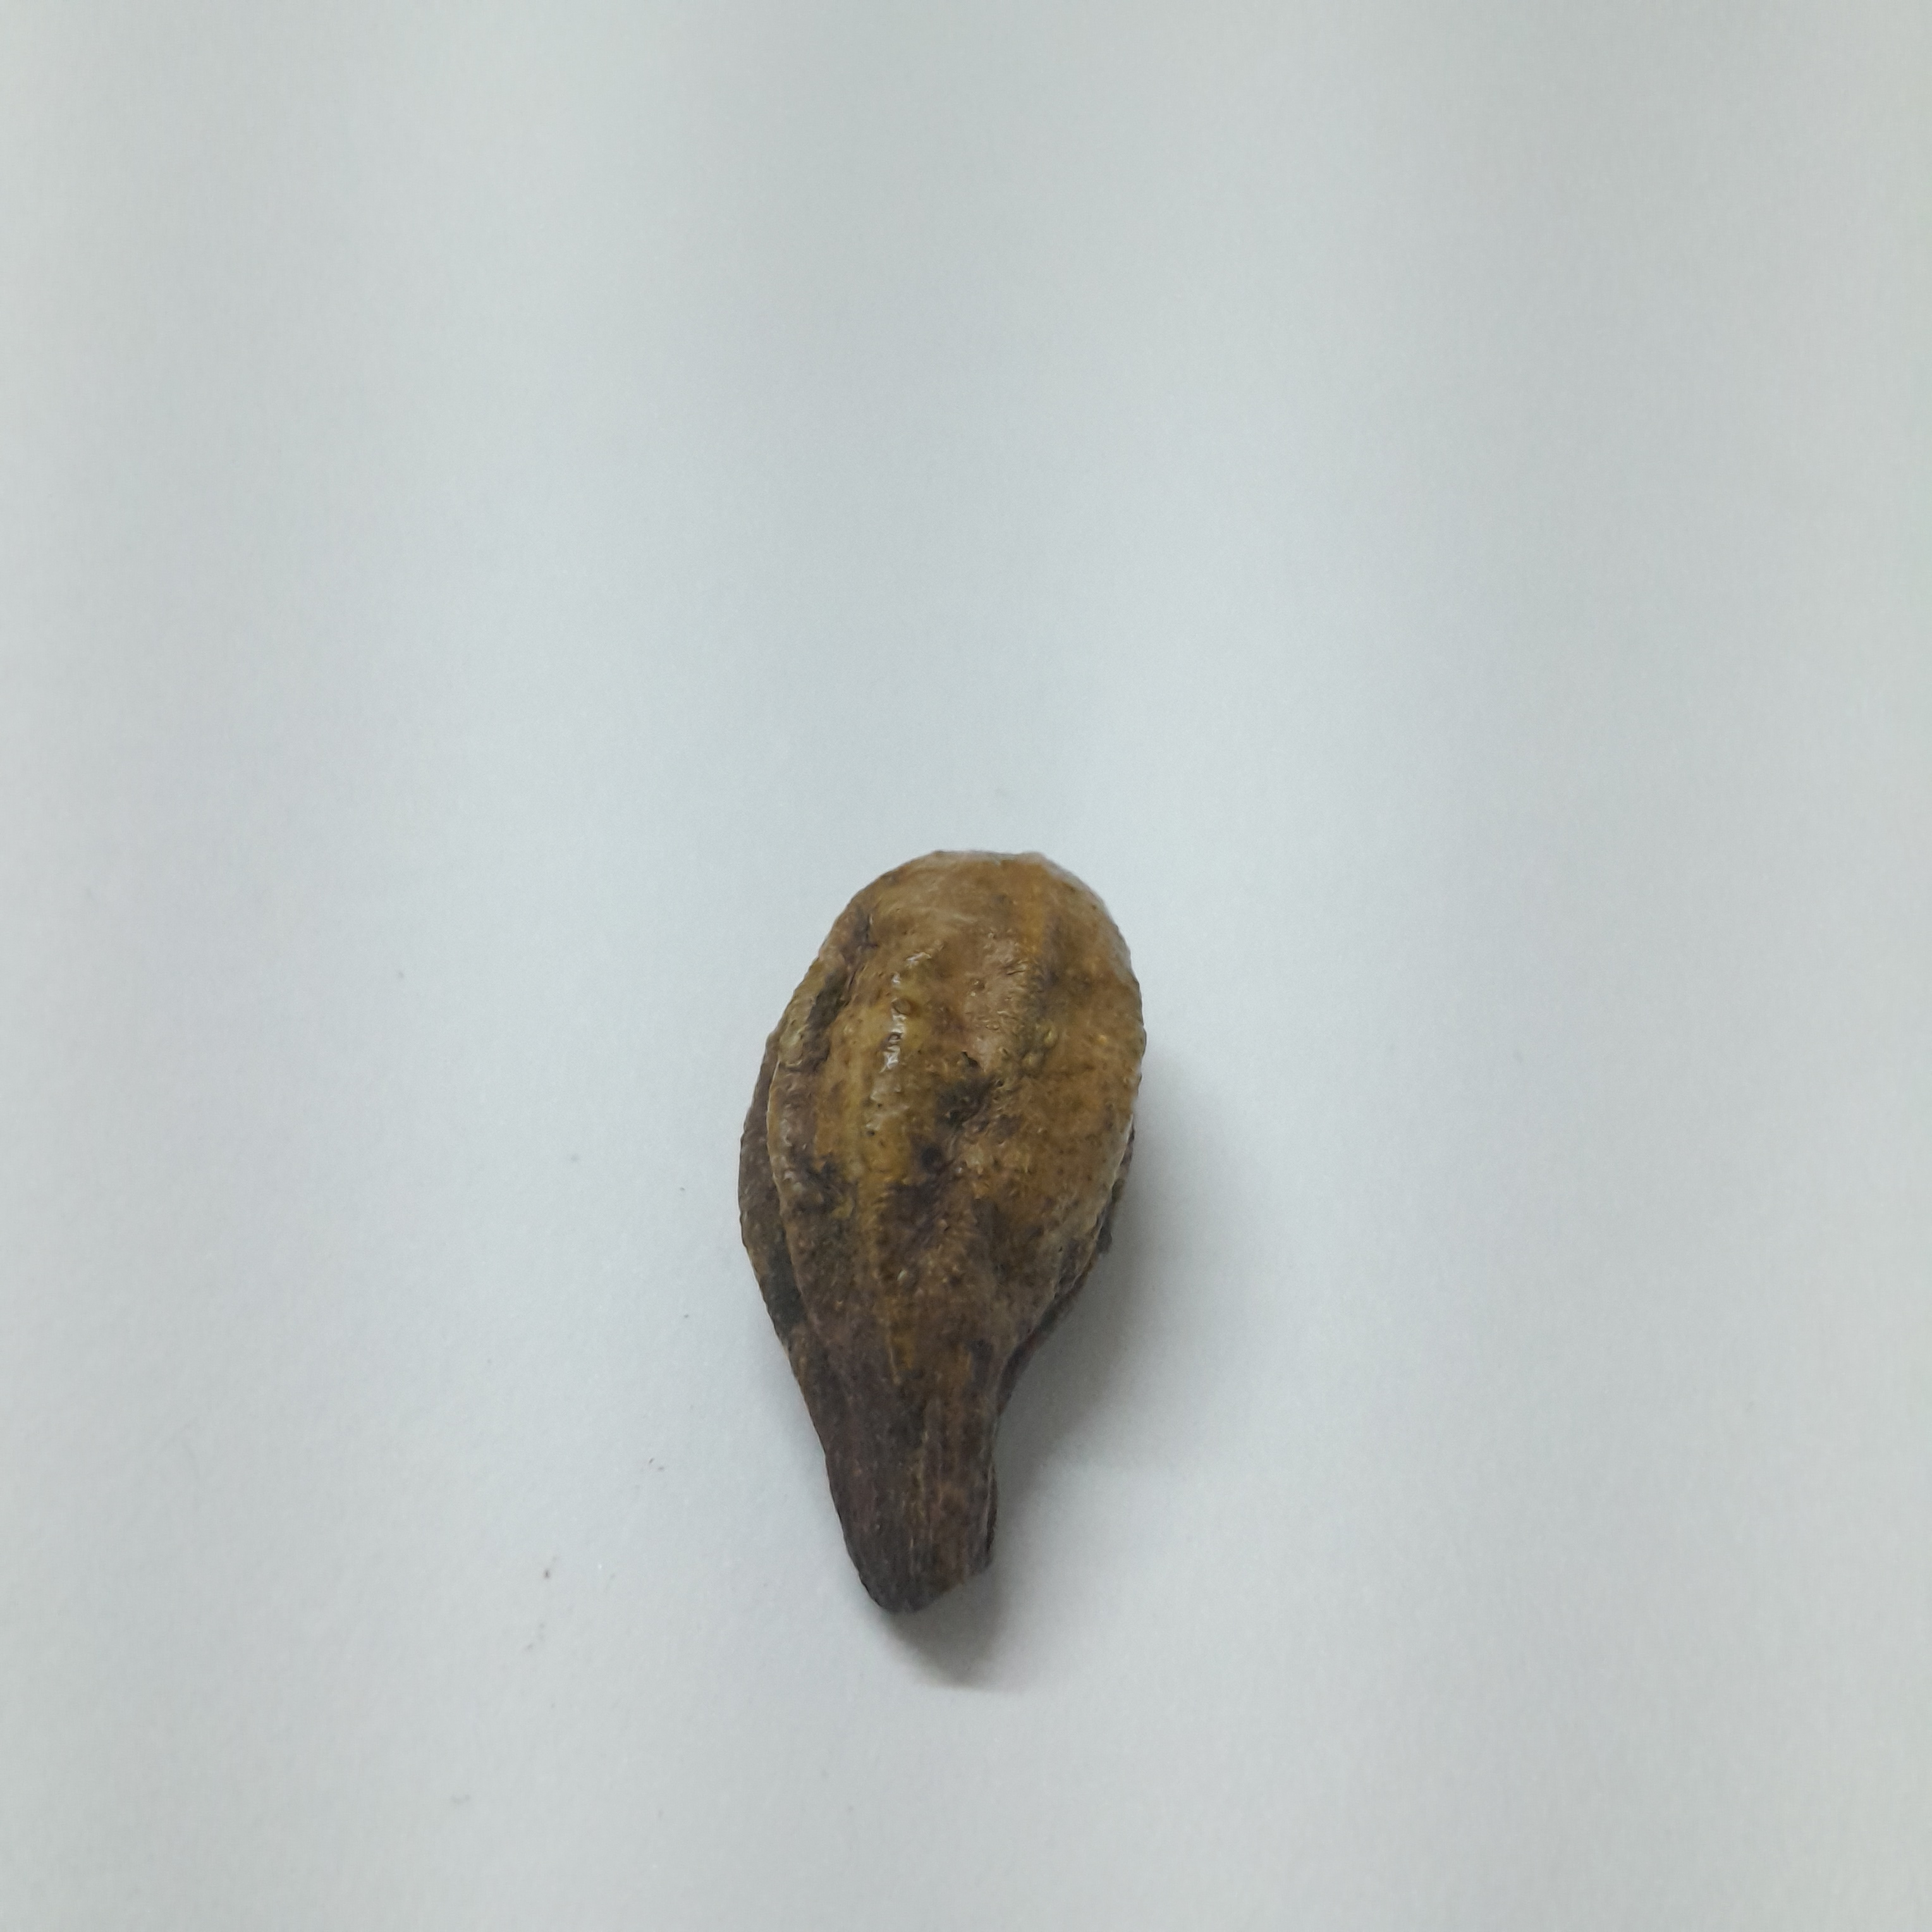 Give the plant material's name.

hirdaa
